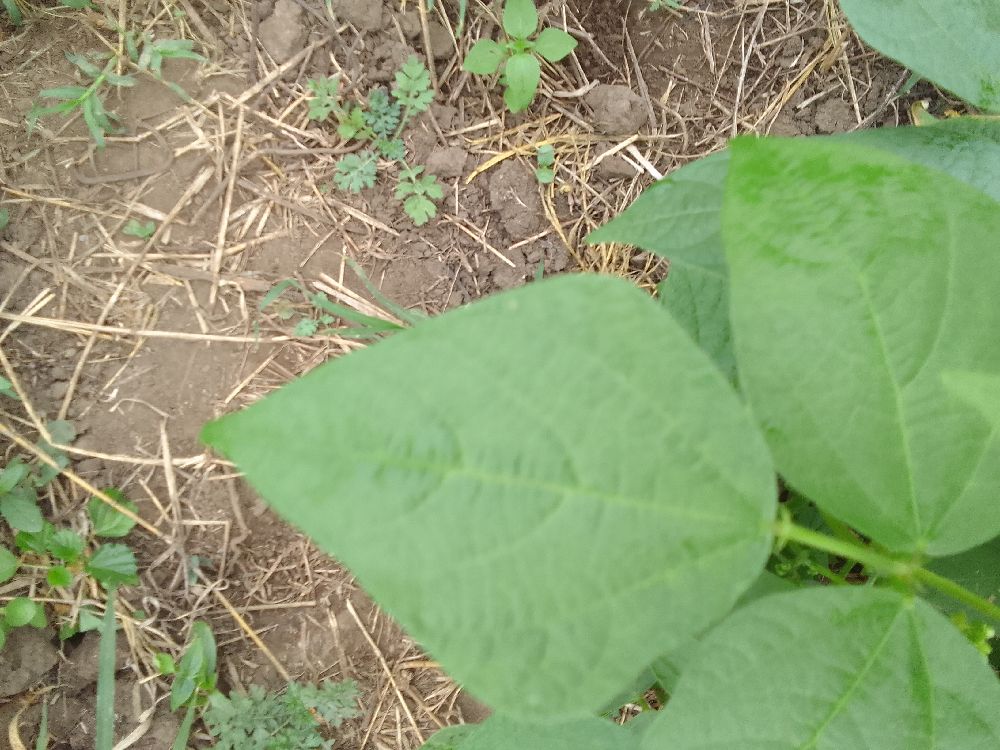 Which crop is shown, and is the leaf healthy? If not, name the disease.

common bean, healthy
